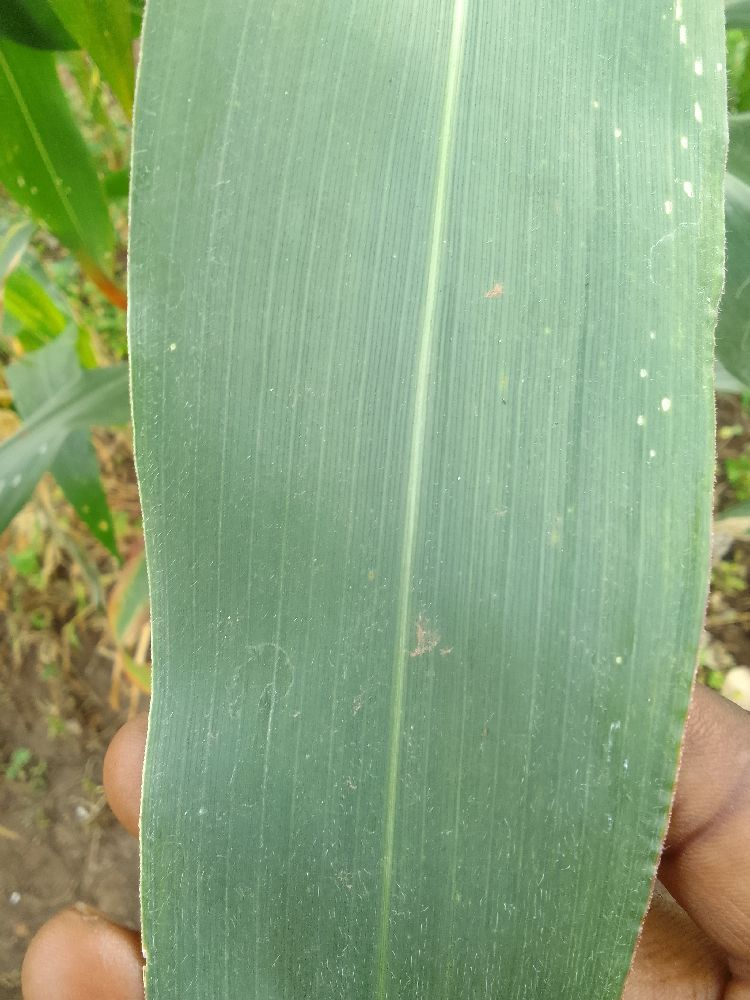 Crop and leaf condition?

maize, healthy
